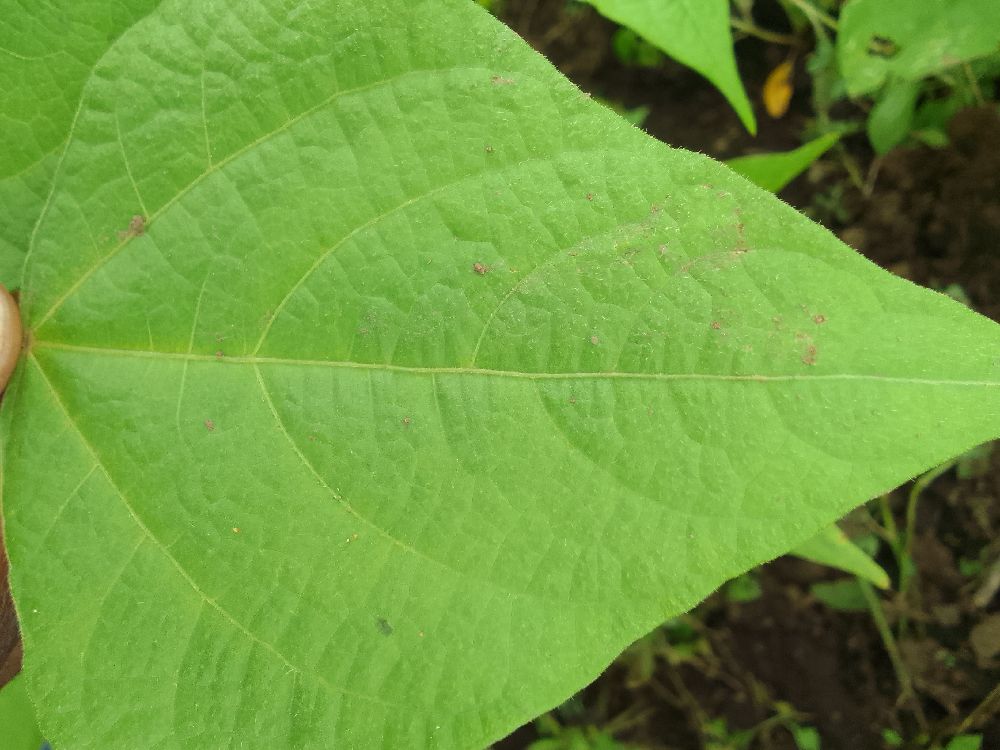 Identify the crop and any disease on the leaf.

common bean, healthy
